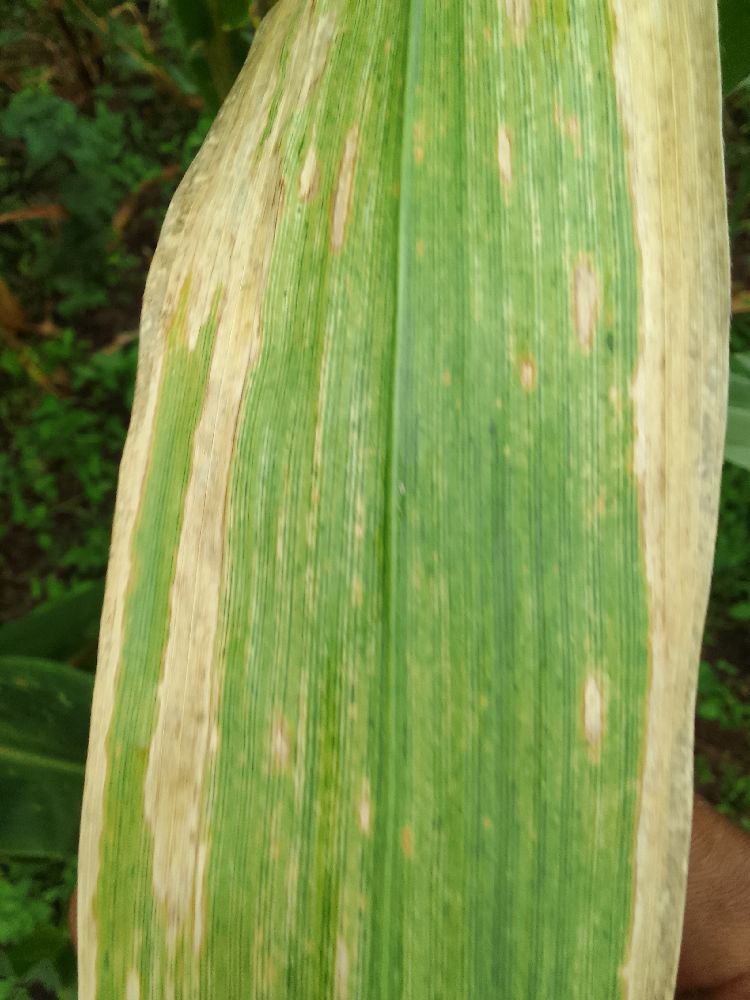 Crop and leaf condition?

maize, maize lethal necrosis
